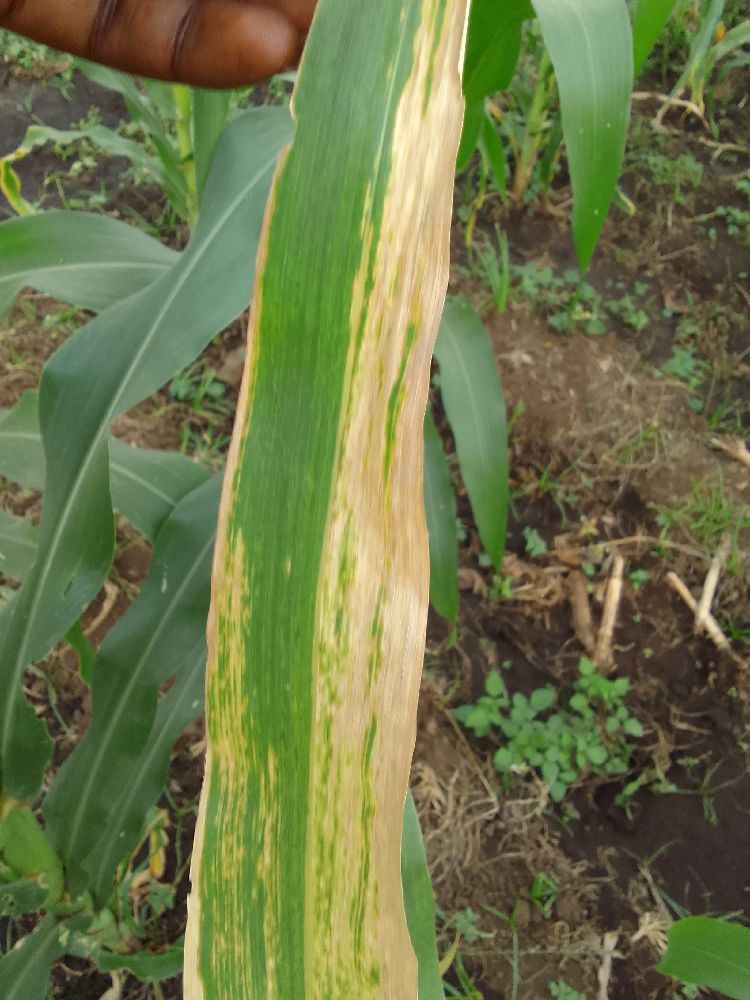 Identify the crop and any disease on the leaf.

maize, maize lethal necrosis
